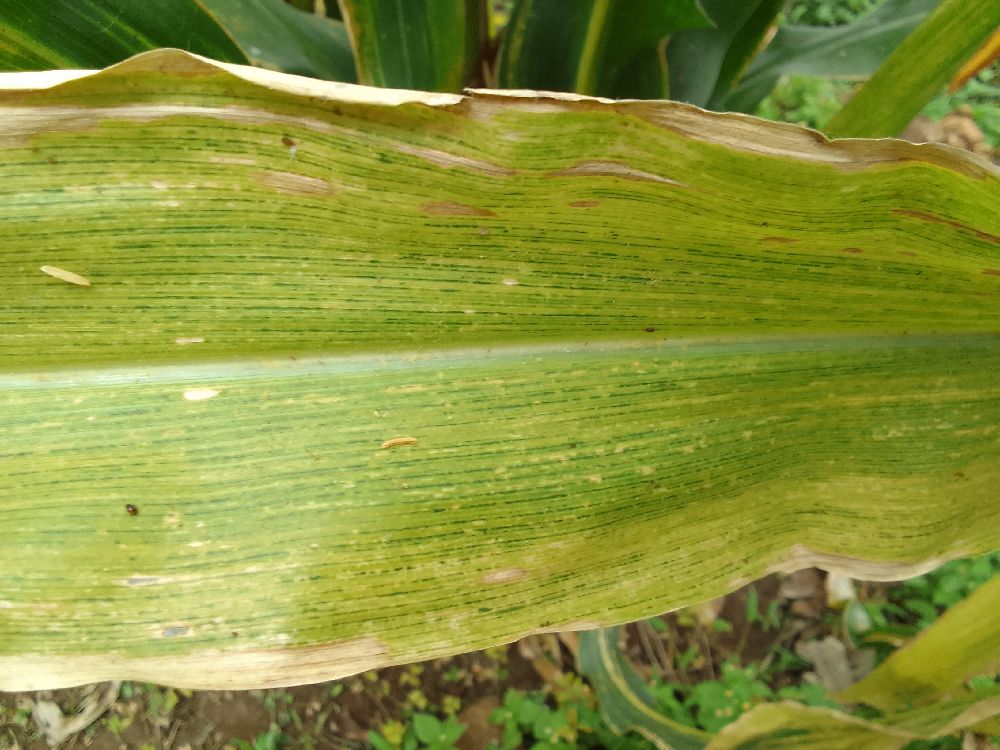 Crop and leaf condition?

maize, maize lethal necrosis
